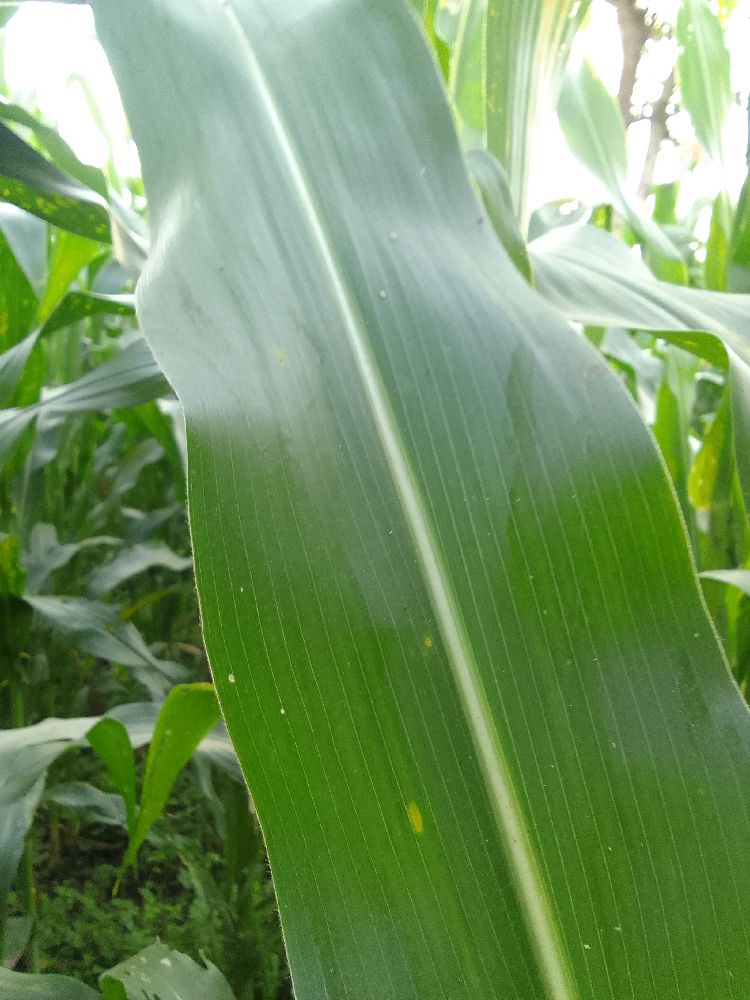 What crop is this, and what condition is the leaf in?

maize, healthy
